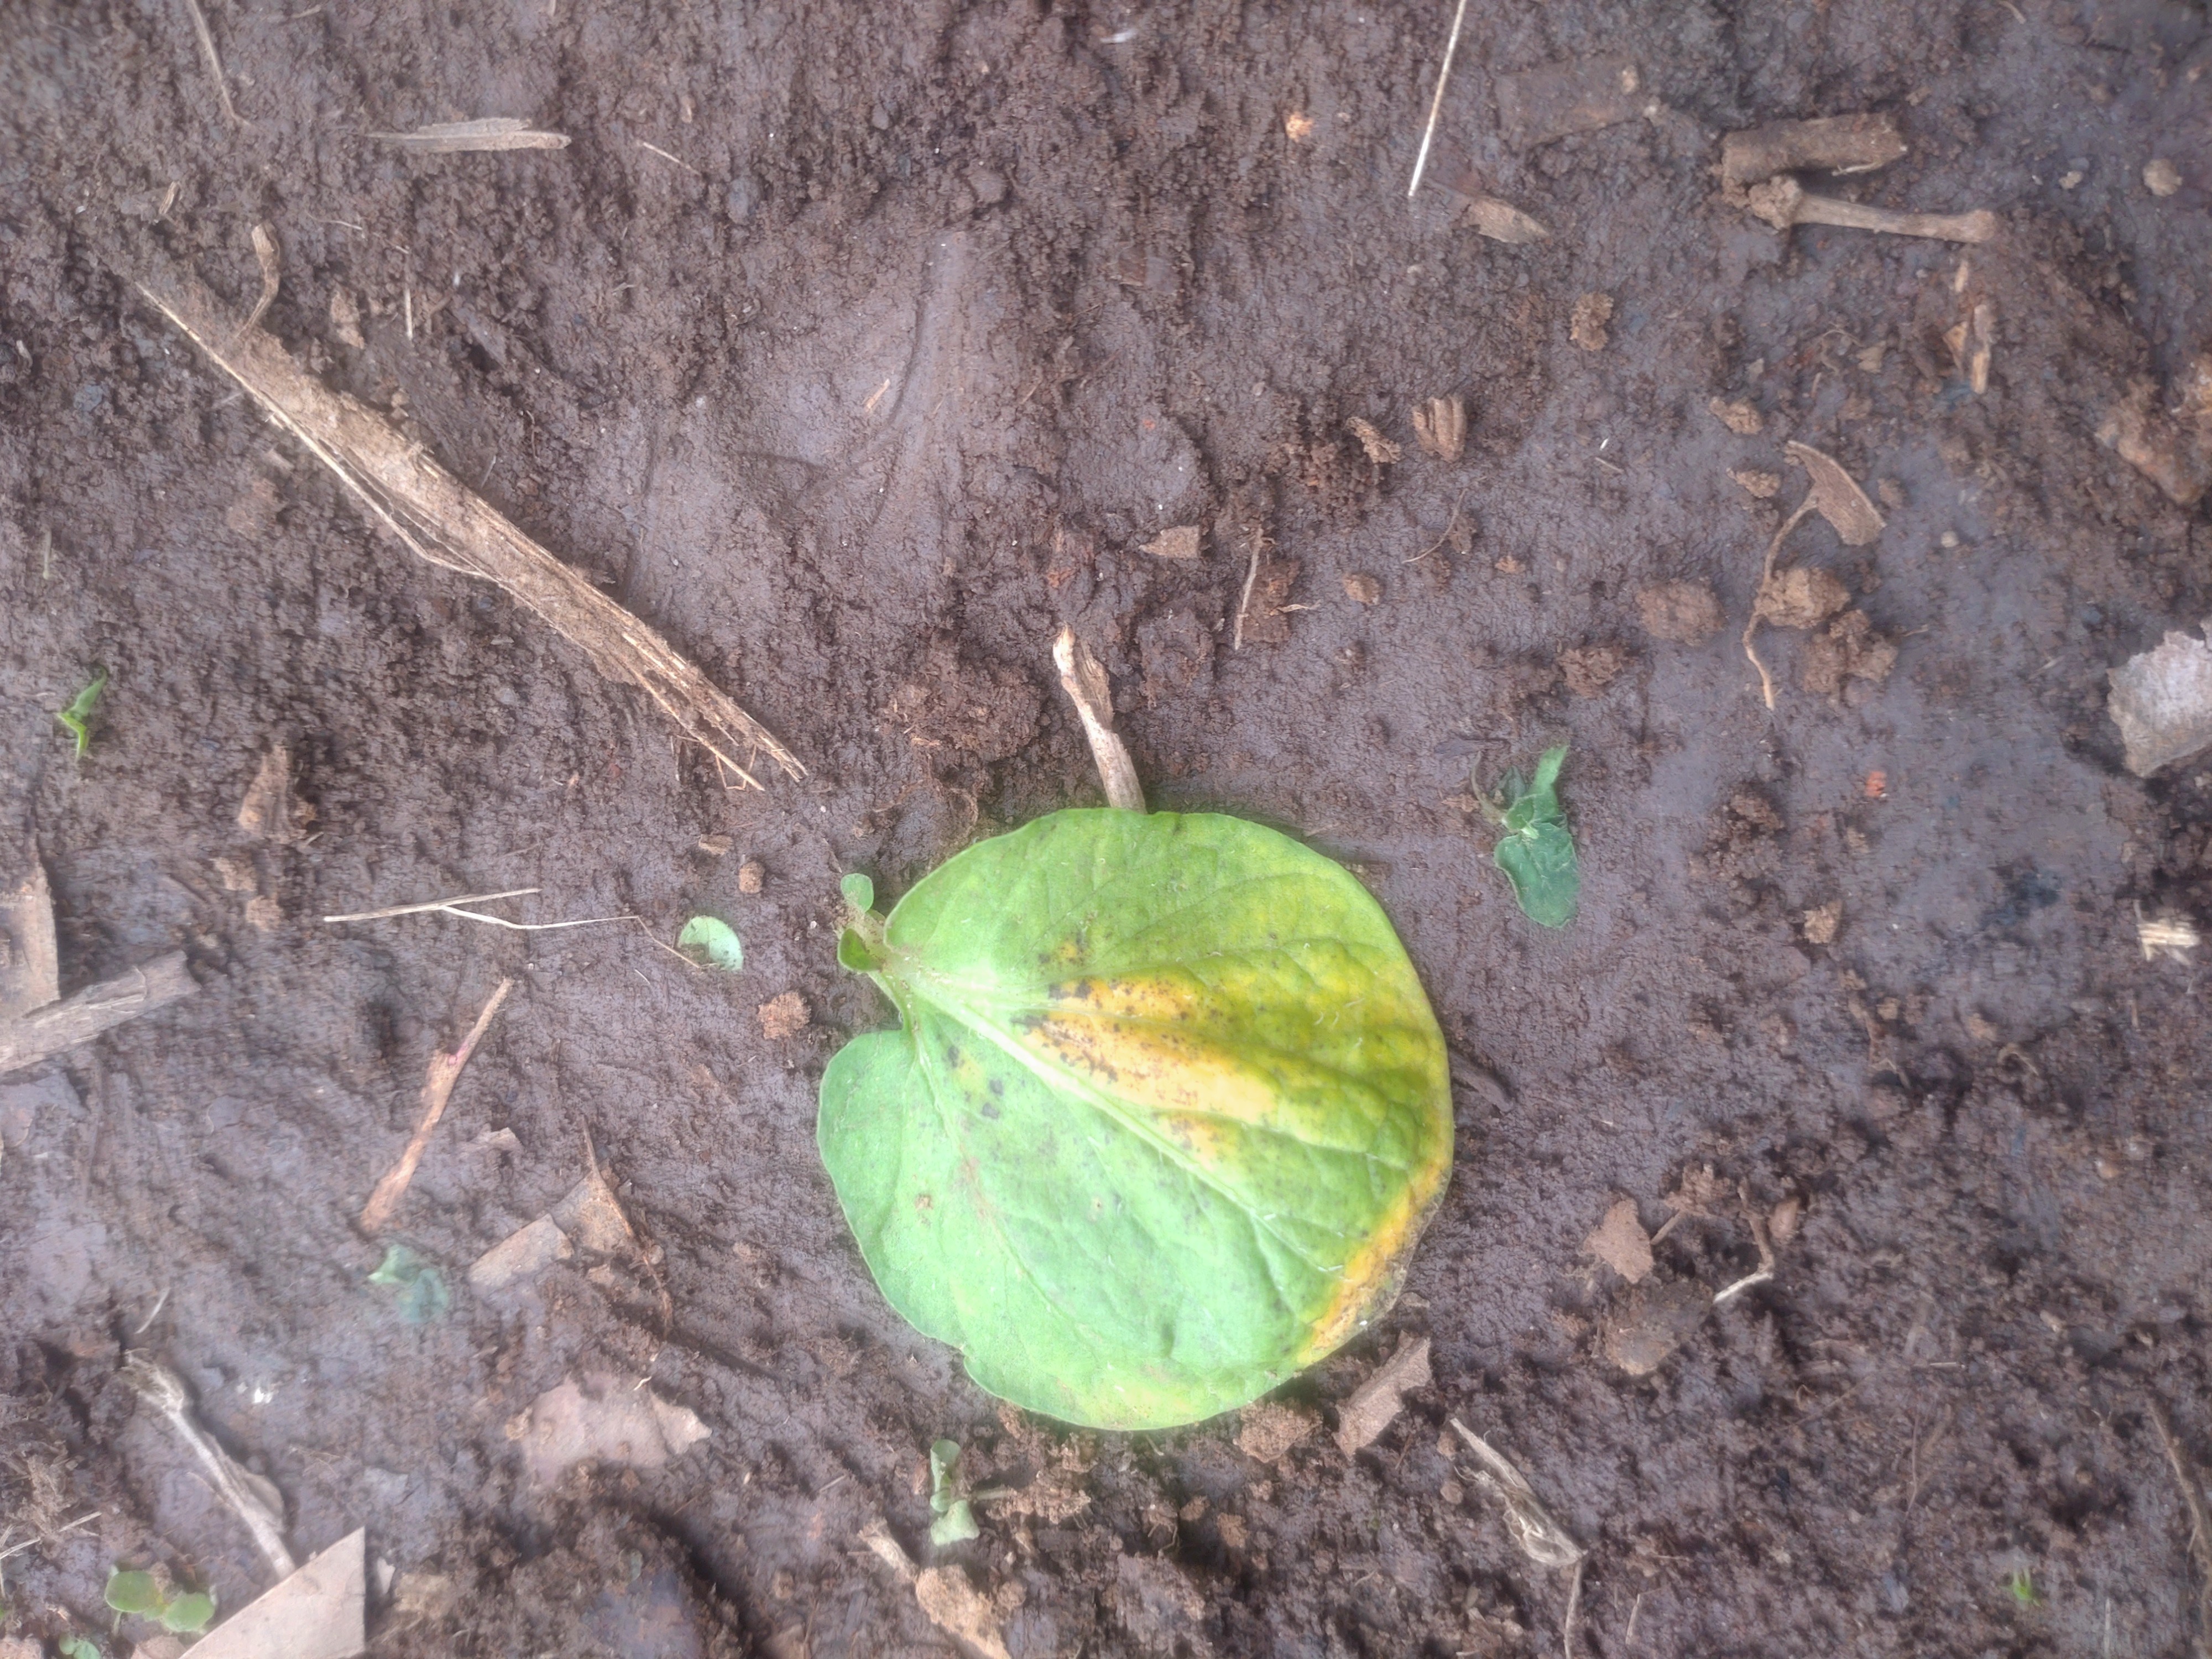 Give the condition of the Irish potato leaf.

late blight
